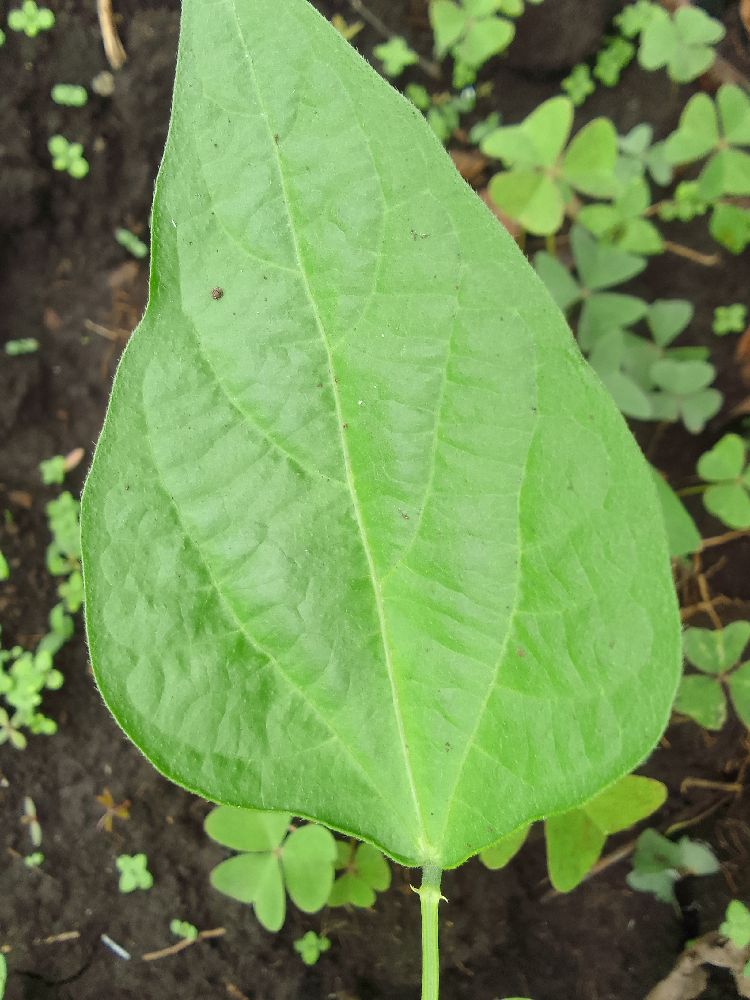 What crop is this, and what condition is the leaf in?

common bean, healthy
